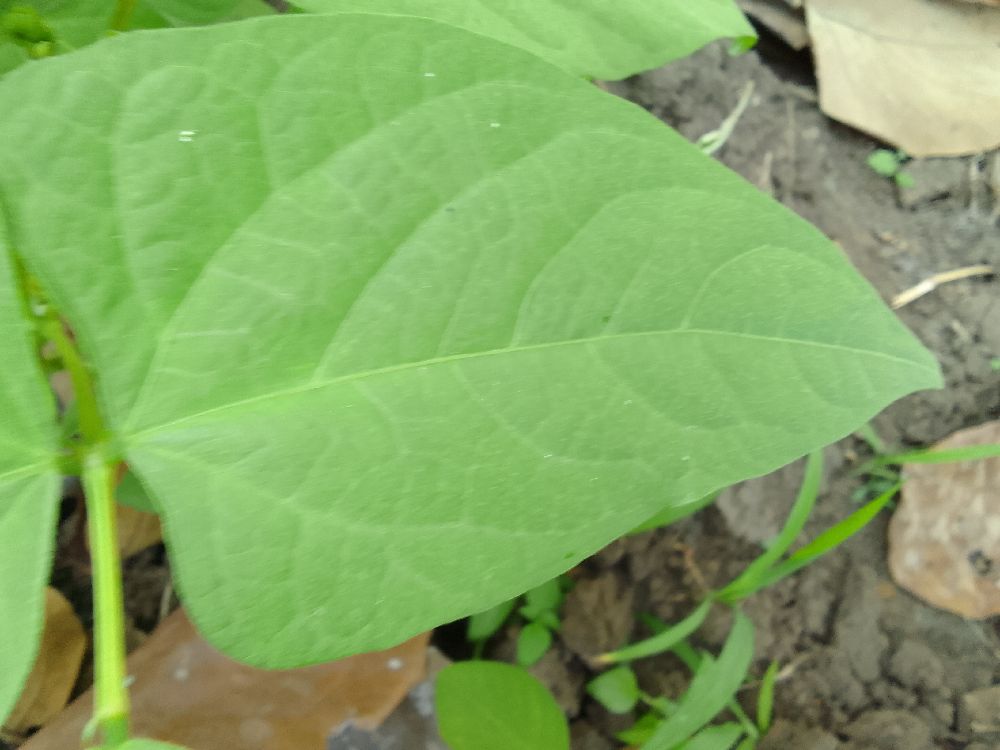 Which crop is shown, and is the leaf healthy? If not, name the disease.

common bean, healthy
